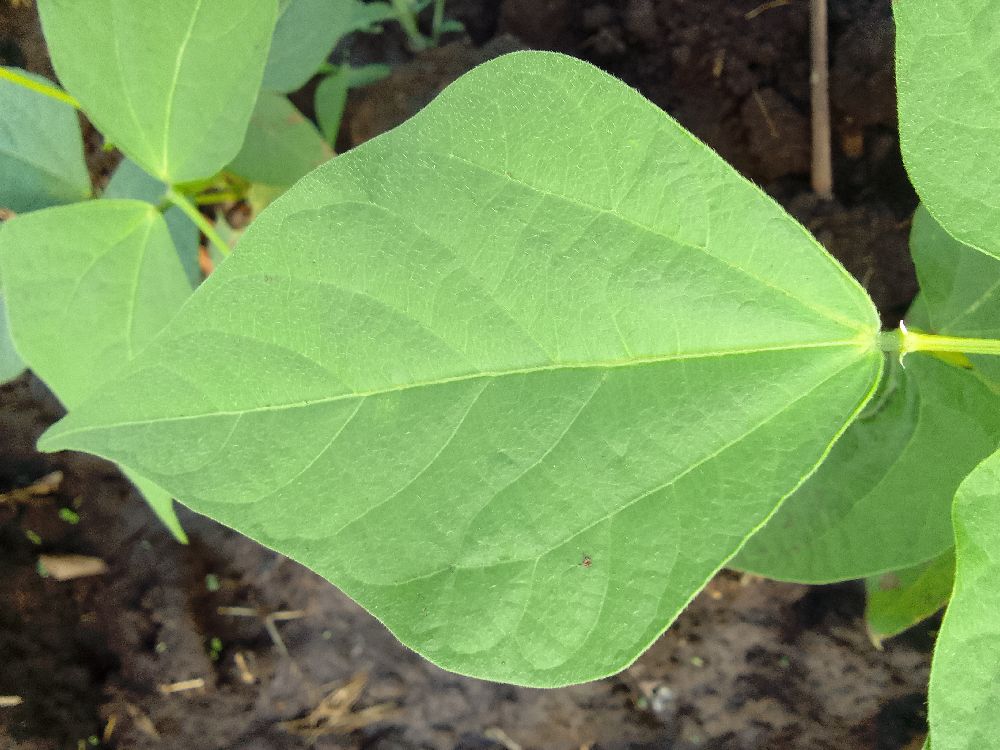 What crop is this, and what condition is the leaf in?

common bean, healthy
